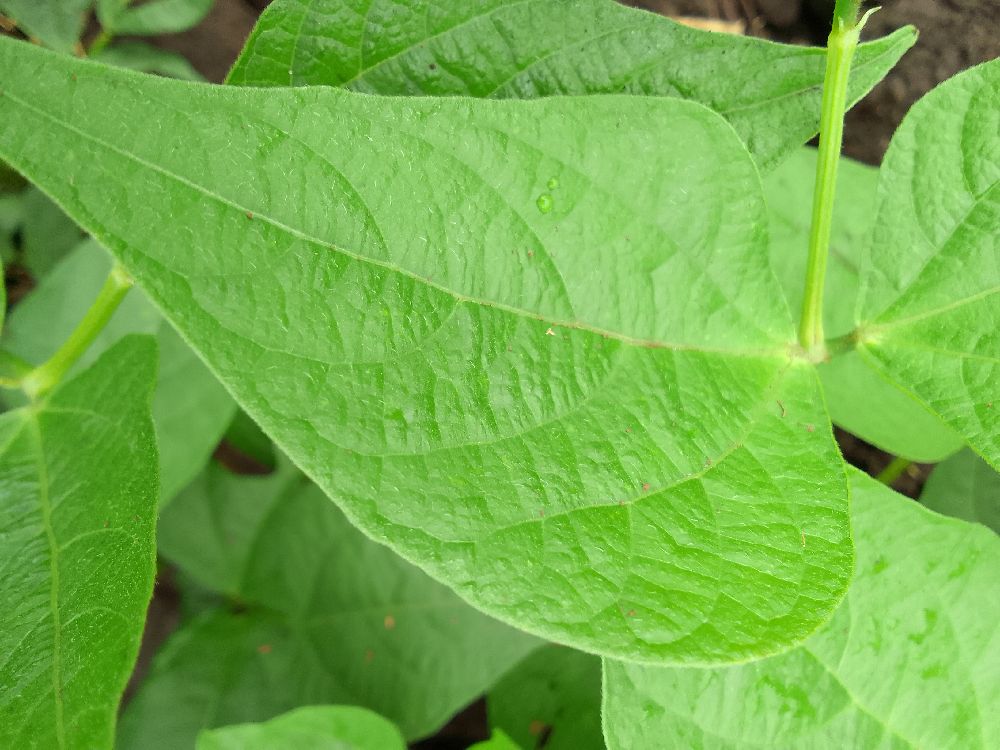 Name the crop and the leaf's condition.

common bean, healthy
